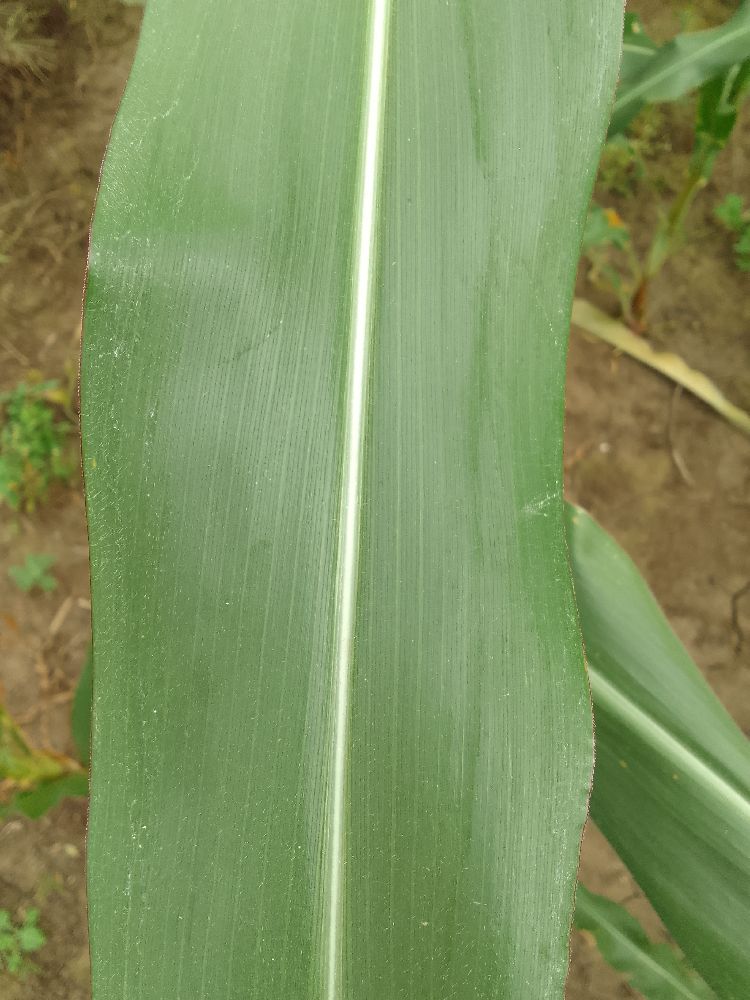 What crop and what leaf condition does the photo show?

maize, healthy
